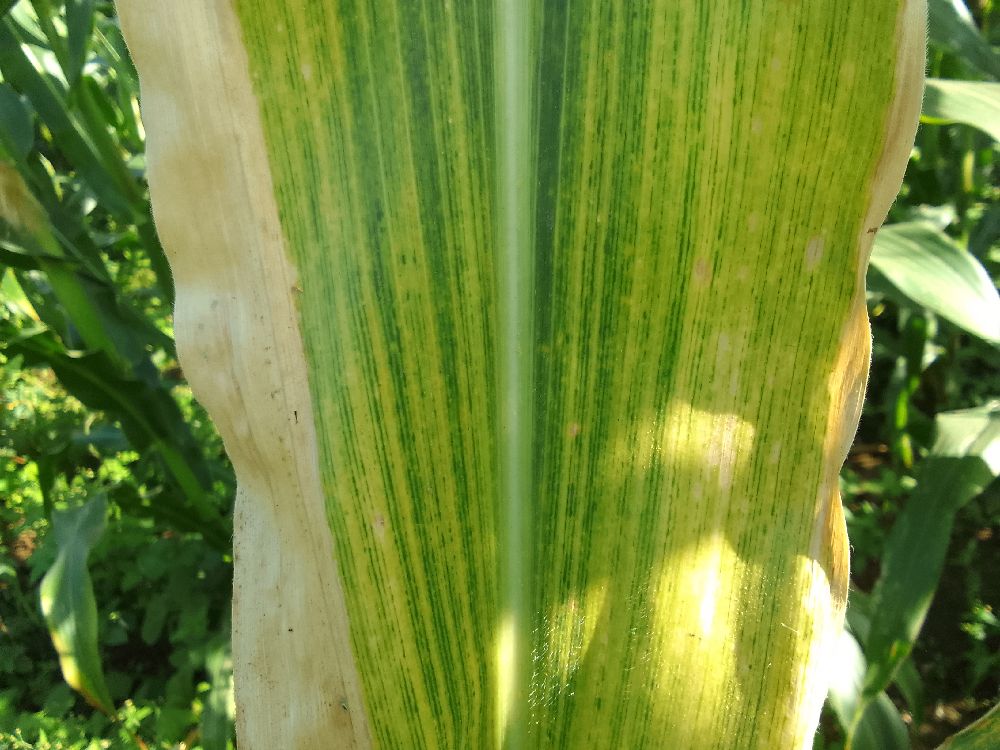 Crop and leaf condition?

maize, maize lethal necrosis
